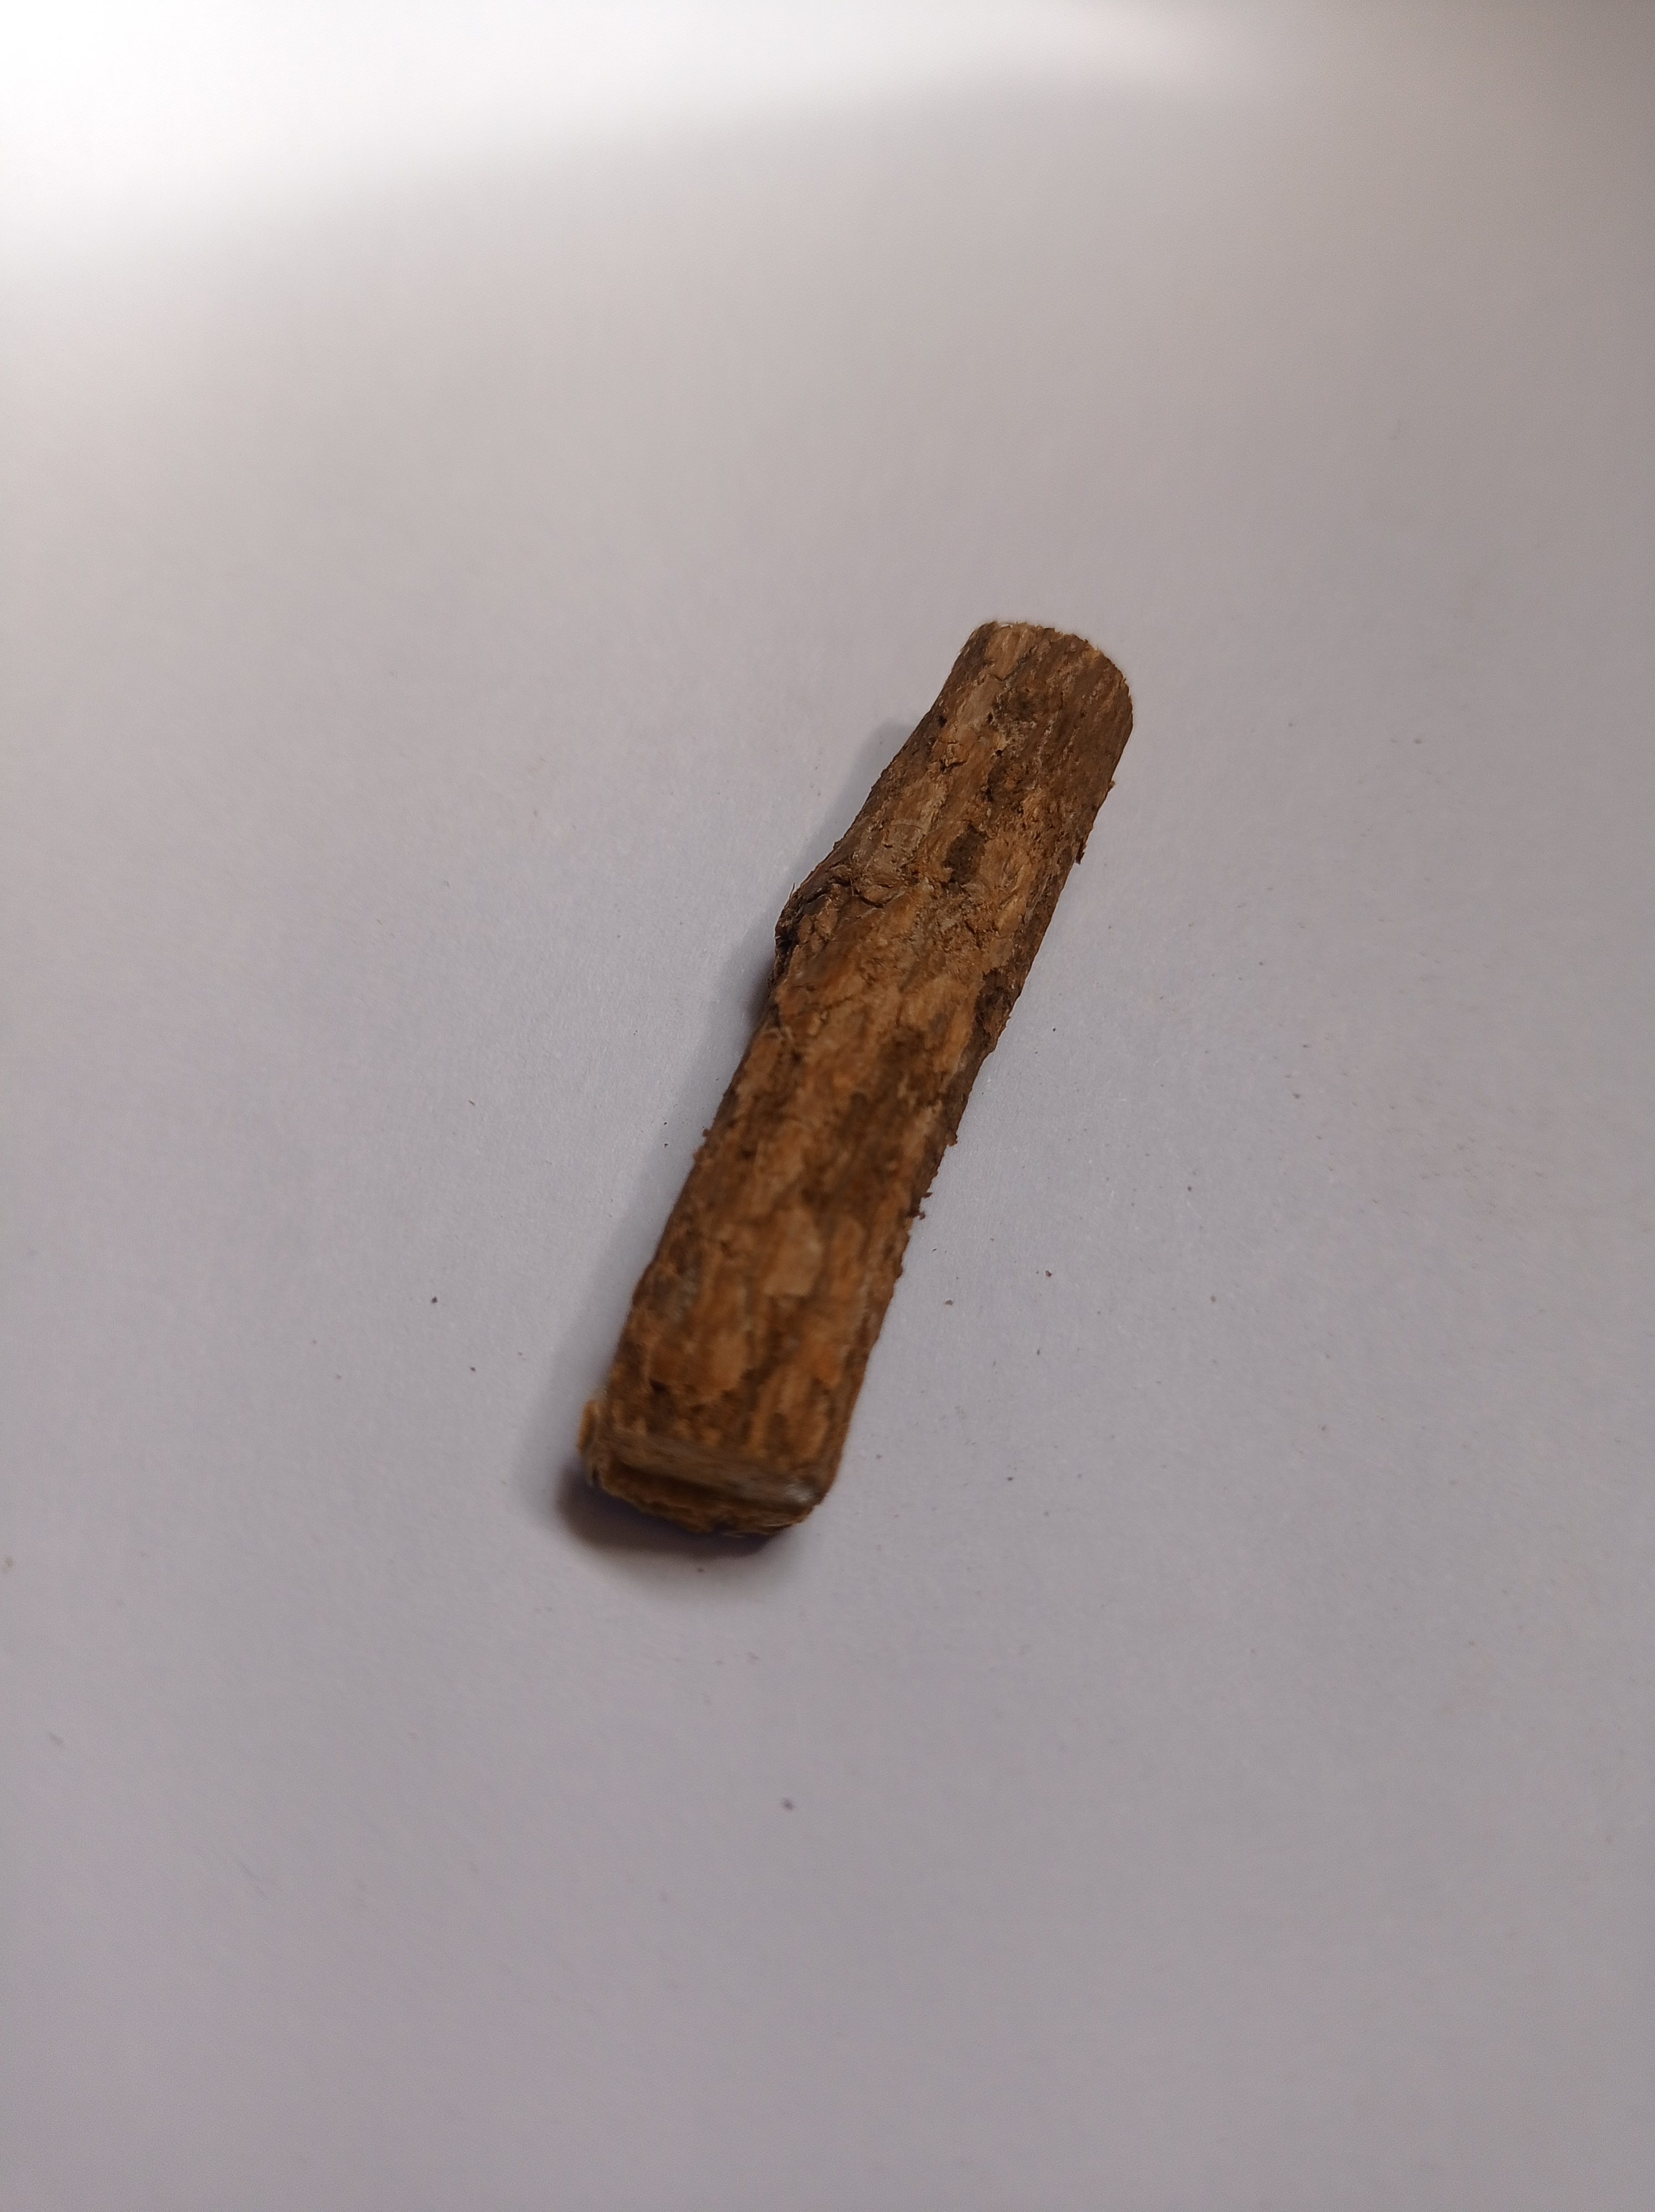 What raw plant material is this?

jesthamadh
